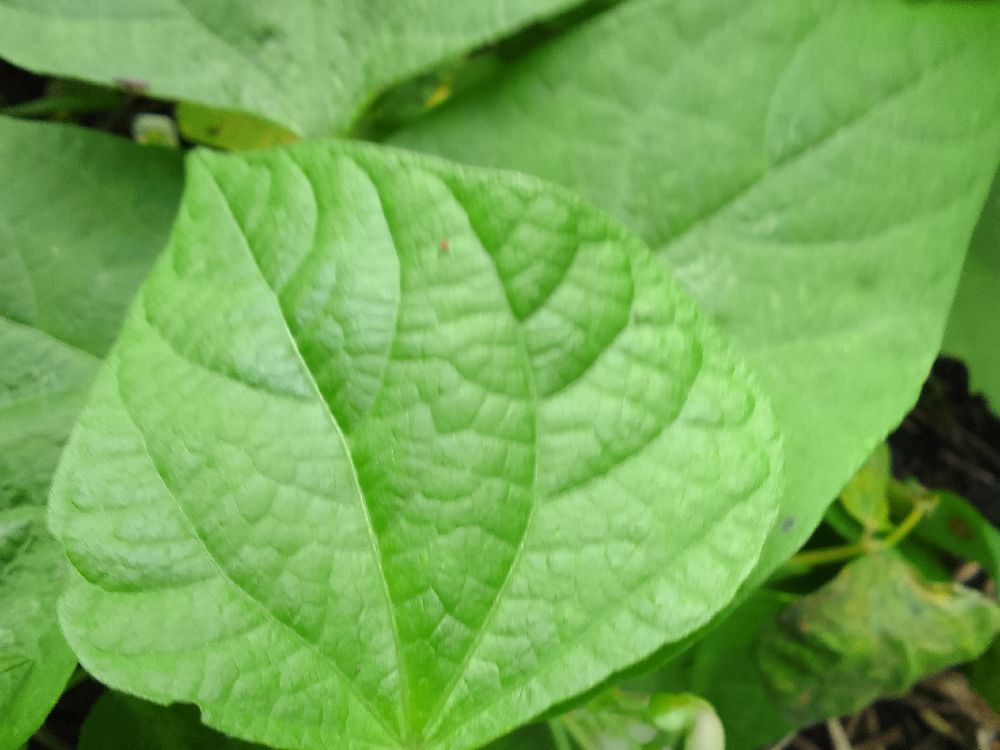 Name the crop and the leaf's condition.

common bean, healthy
